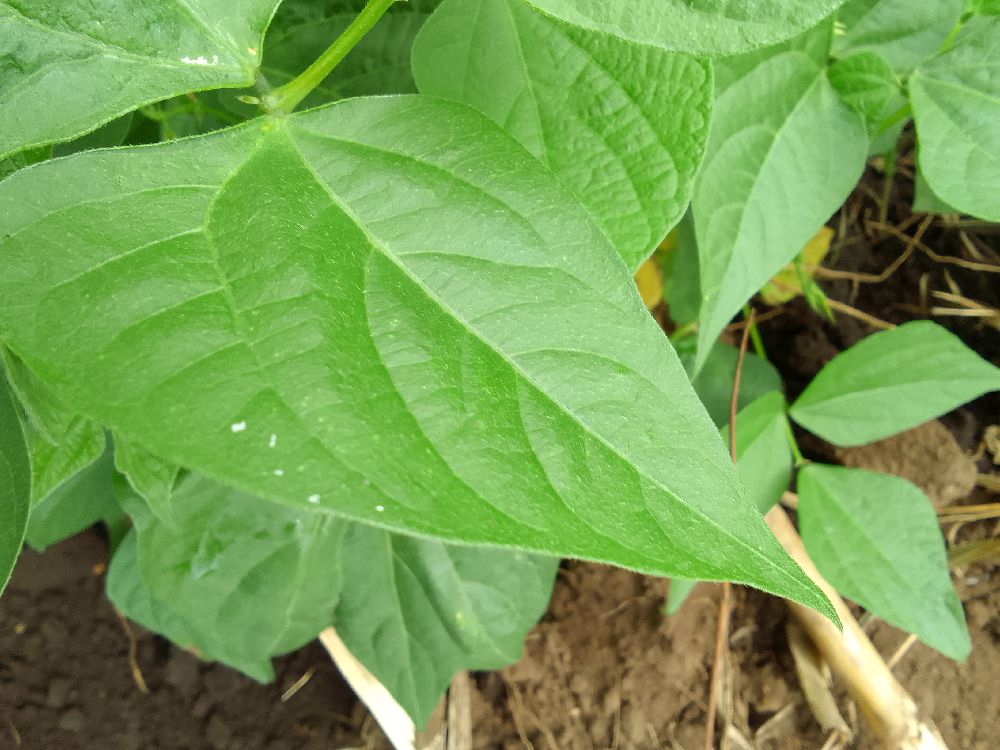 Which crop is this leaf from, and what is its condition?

common bean, healthy
